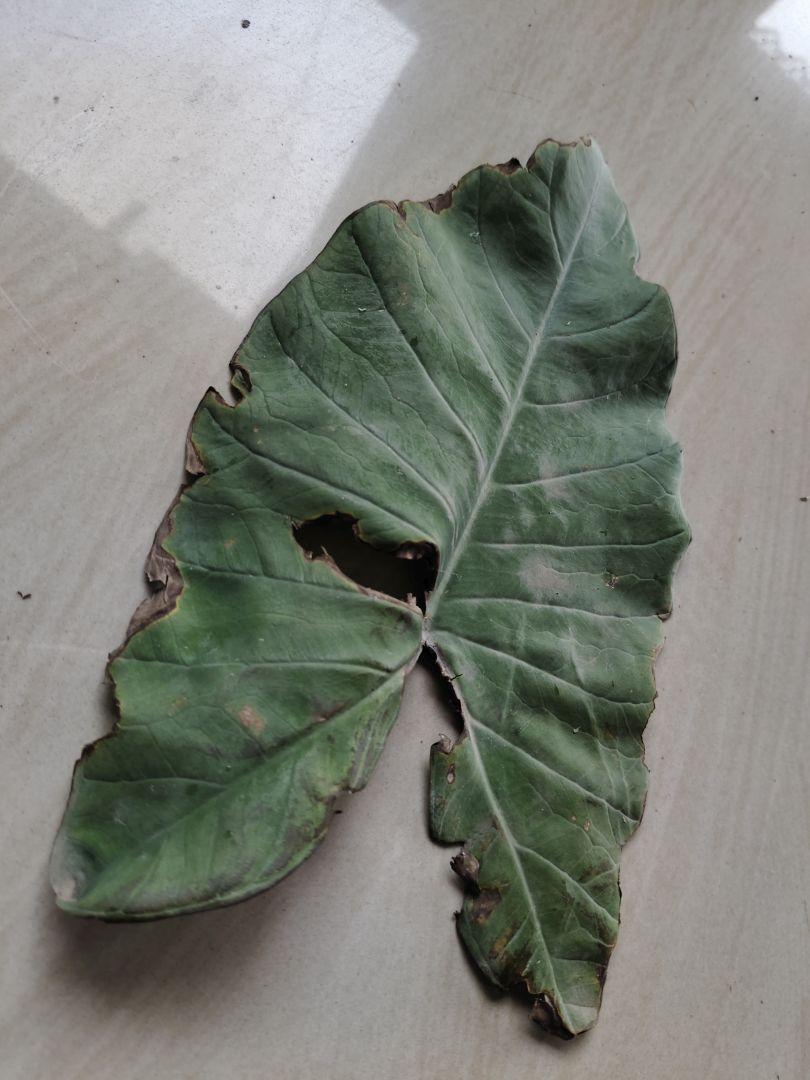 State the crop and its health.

taro, leaf blight
